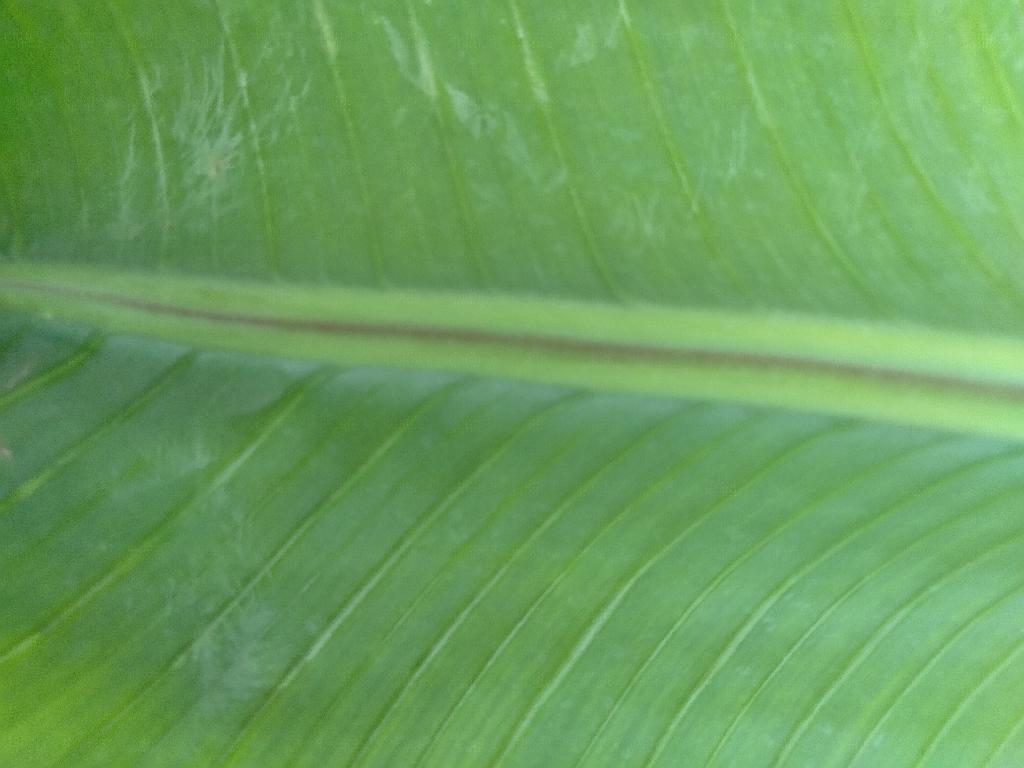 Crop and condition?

banana, healthy
